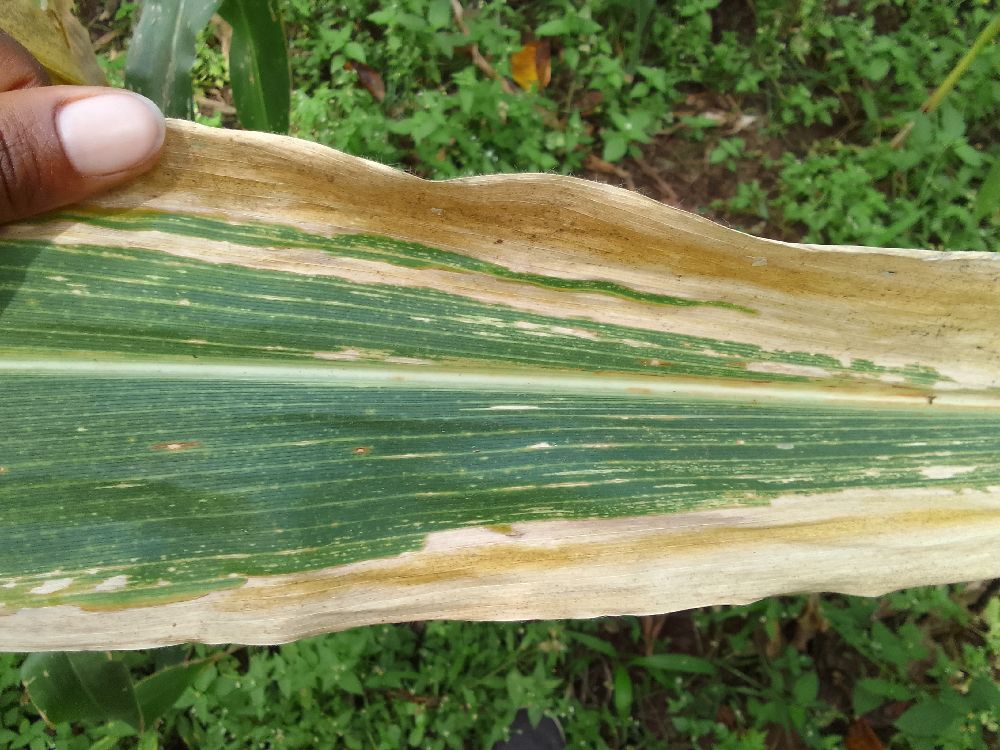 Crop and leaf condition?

maize, maize lethal necrosis
